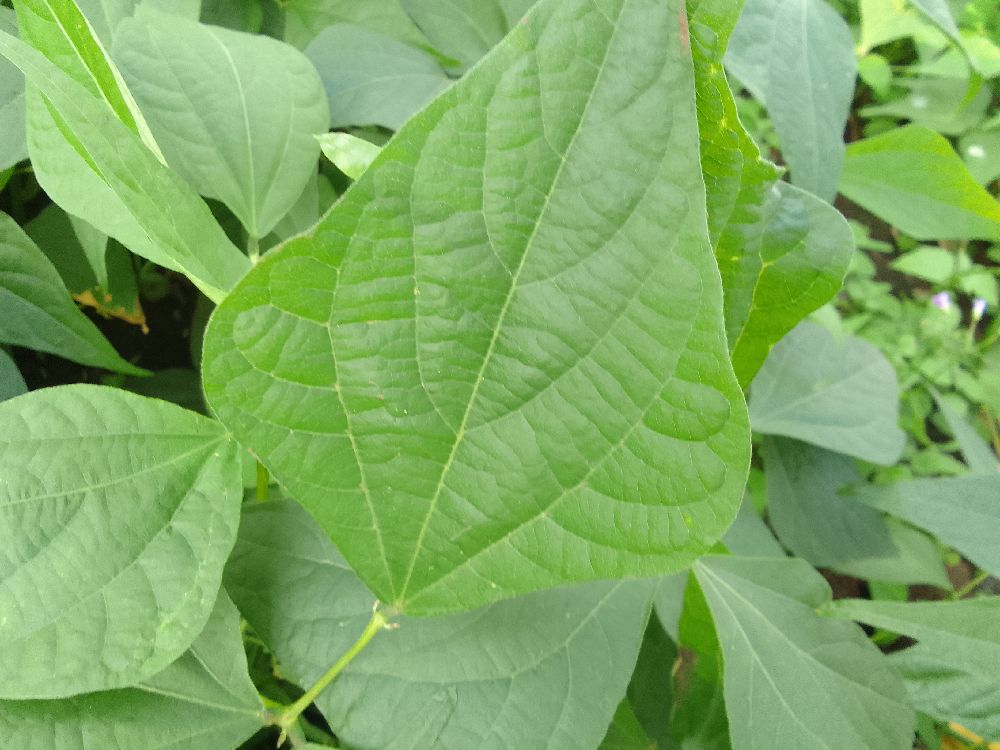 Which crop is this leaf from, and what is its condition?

common bean, healthy
